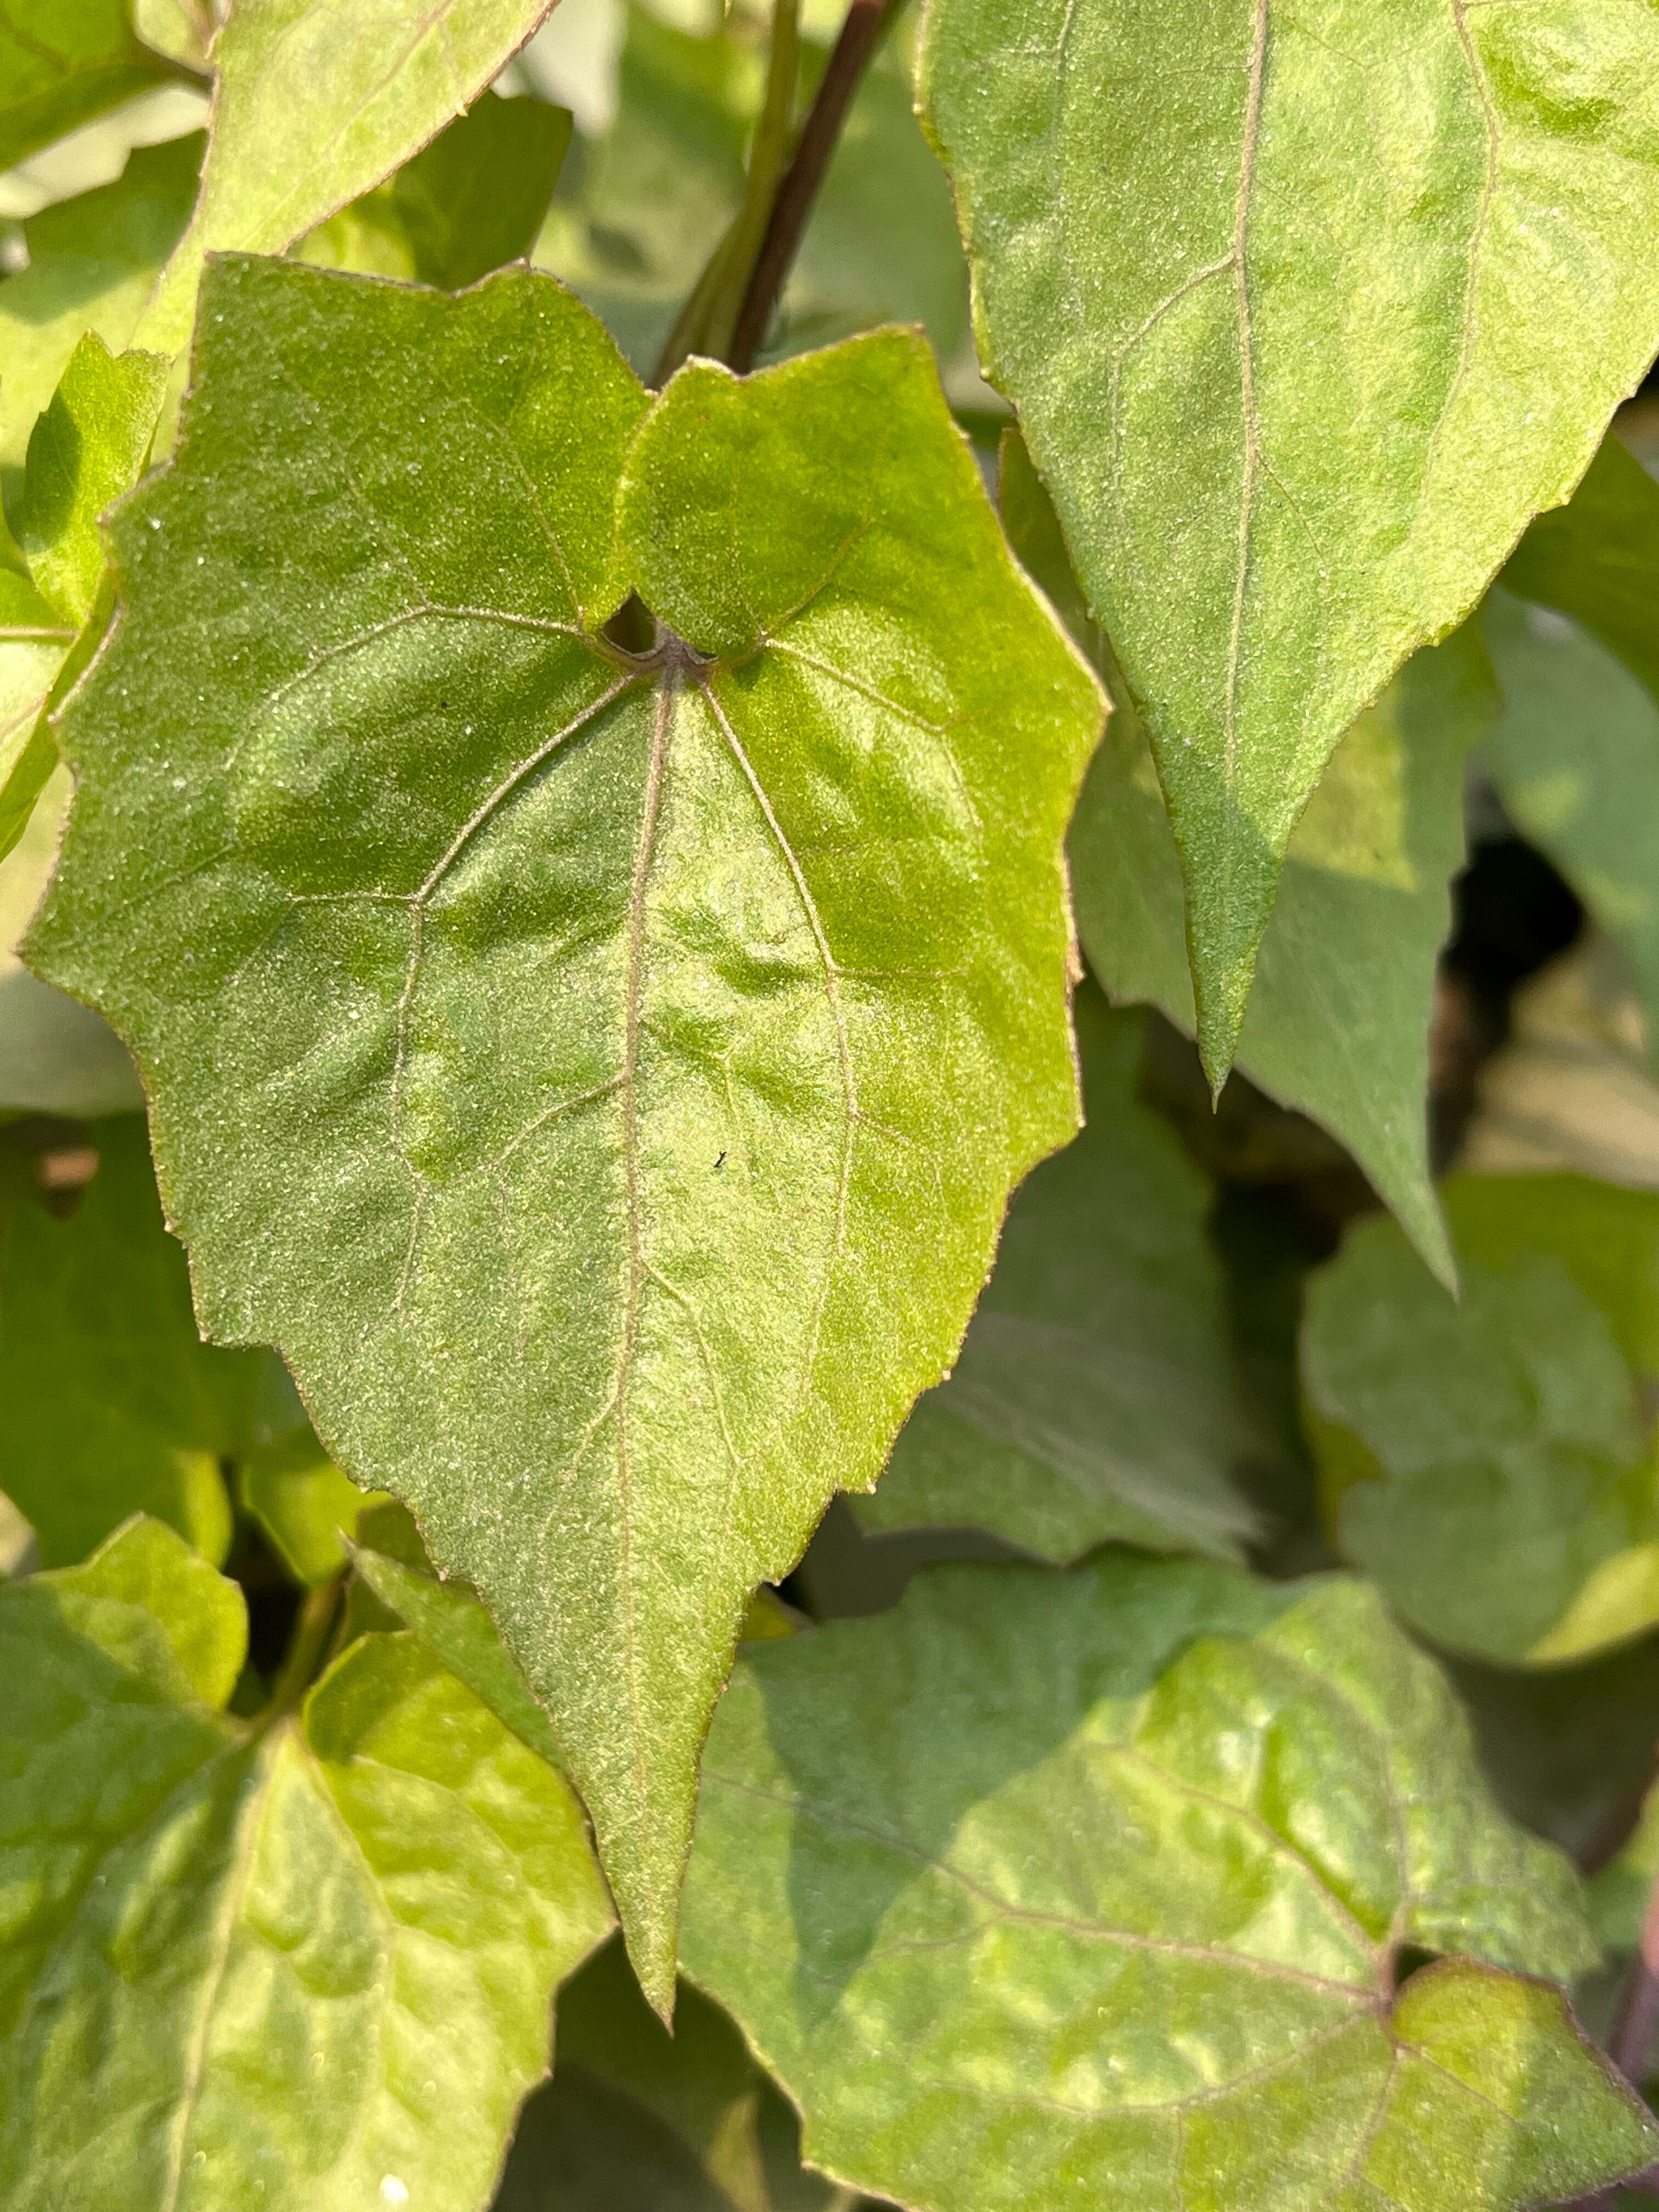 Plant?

bitter vine
